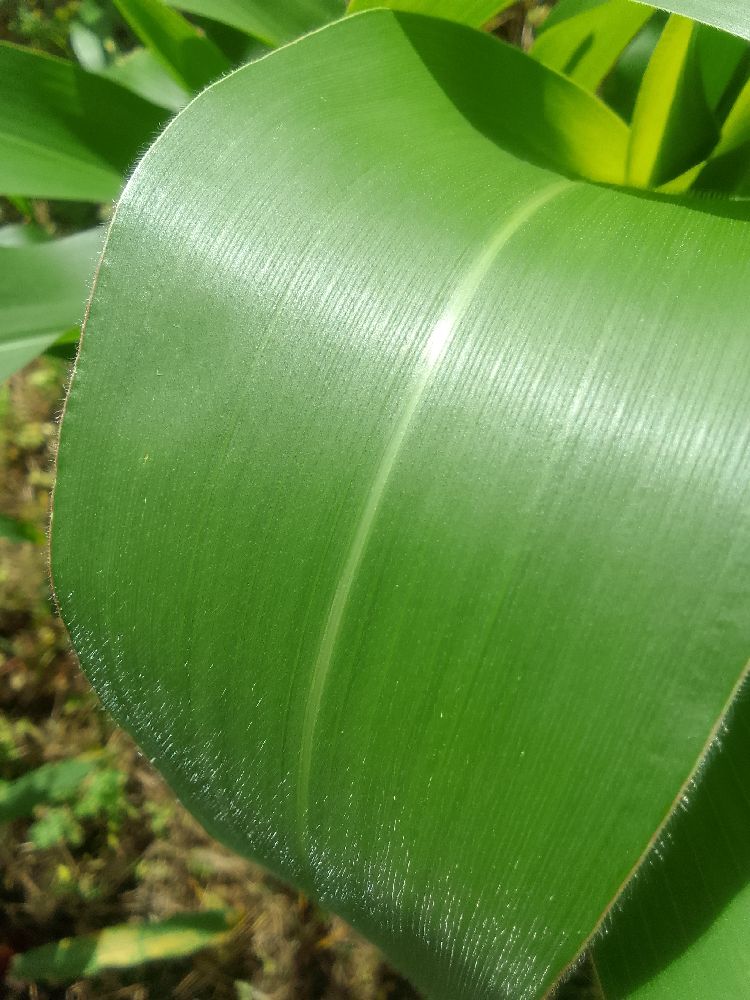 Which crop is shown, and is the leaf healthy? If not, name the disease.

maize, healthy
